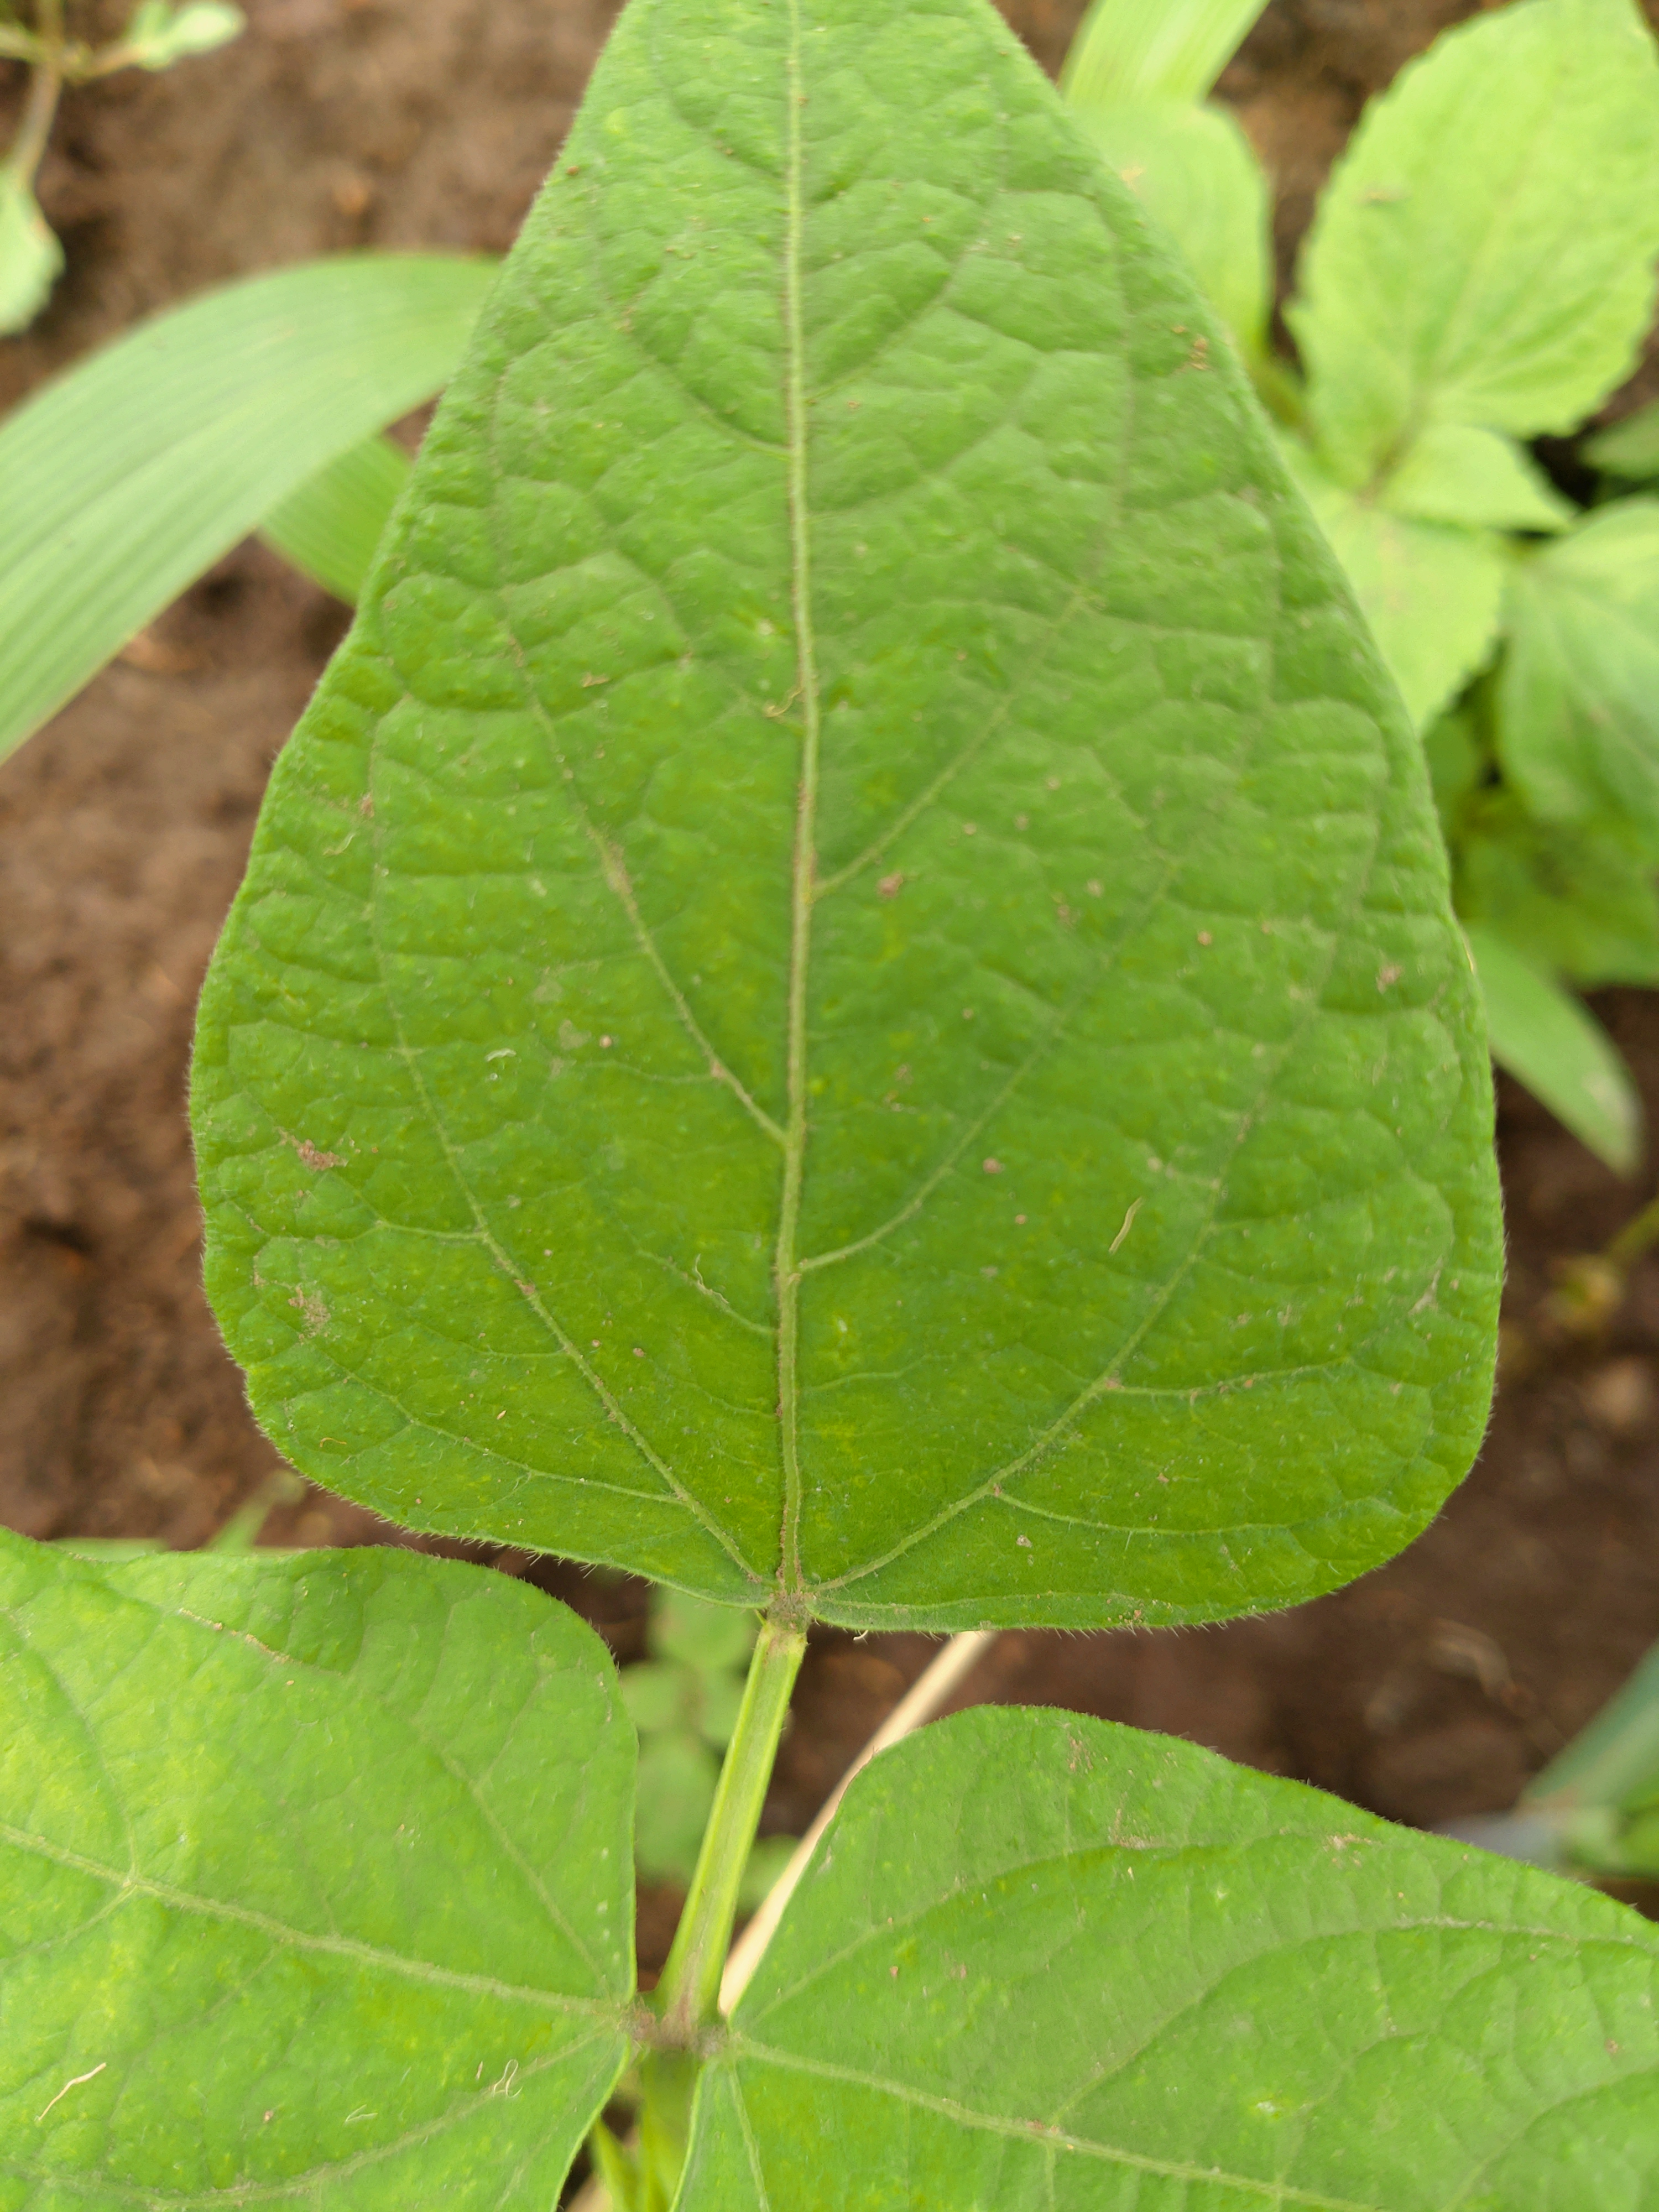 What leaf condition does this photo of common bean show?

healthy
